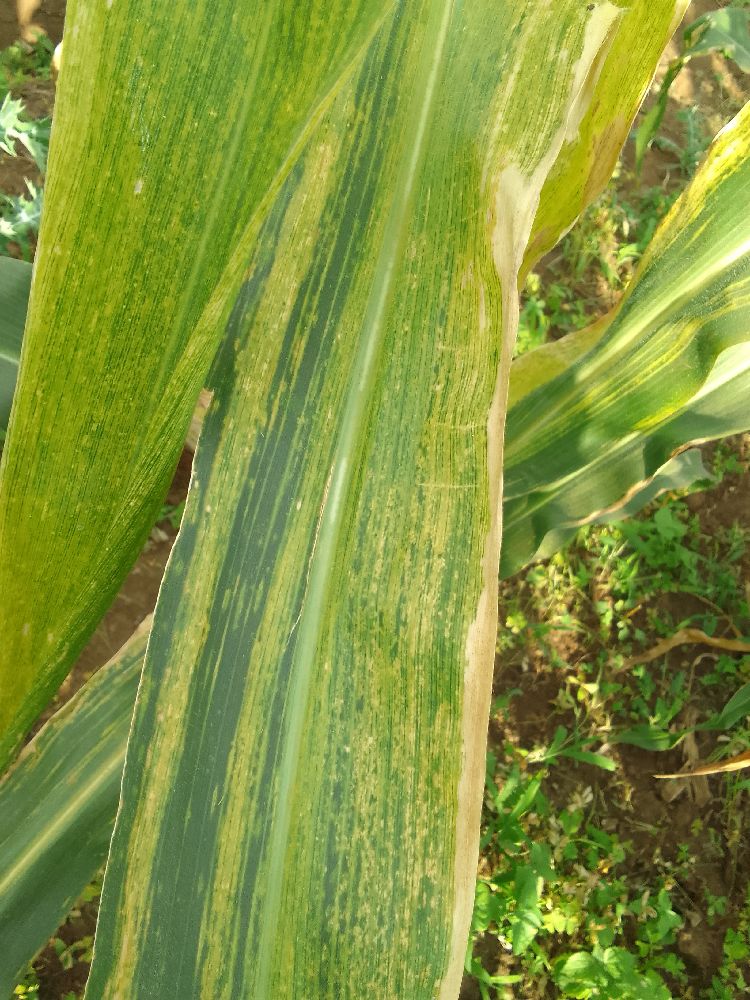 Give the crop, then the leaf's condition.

maize, maize lethal necrosis
